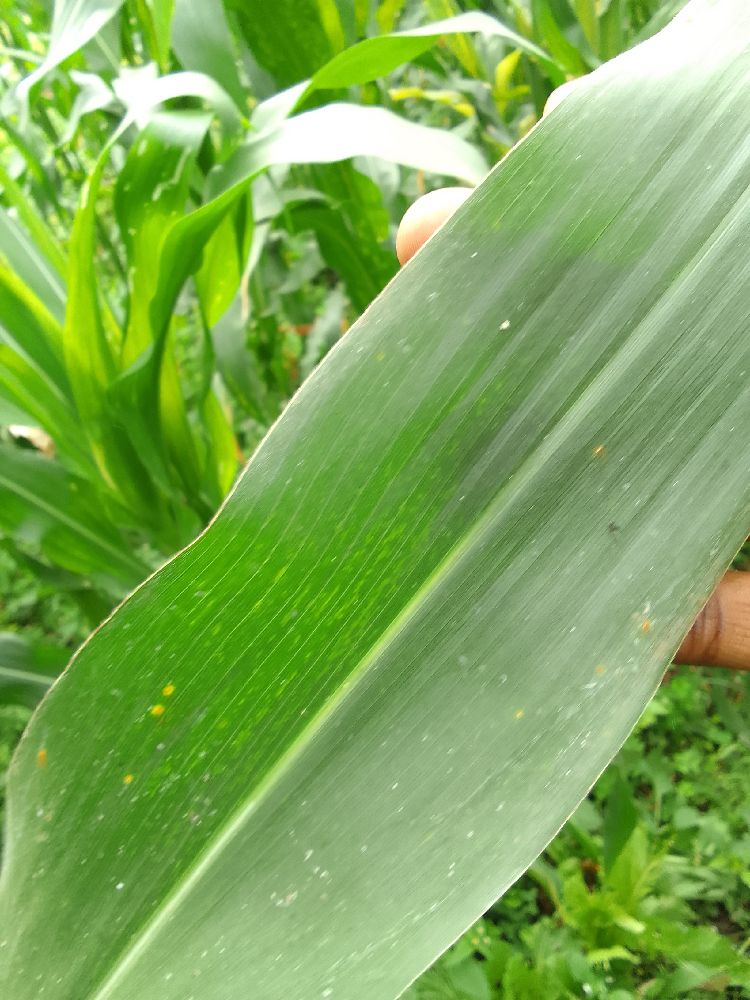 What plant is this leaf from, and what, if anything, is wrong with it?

maize, healthy
